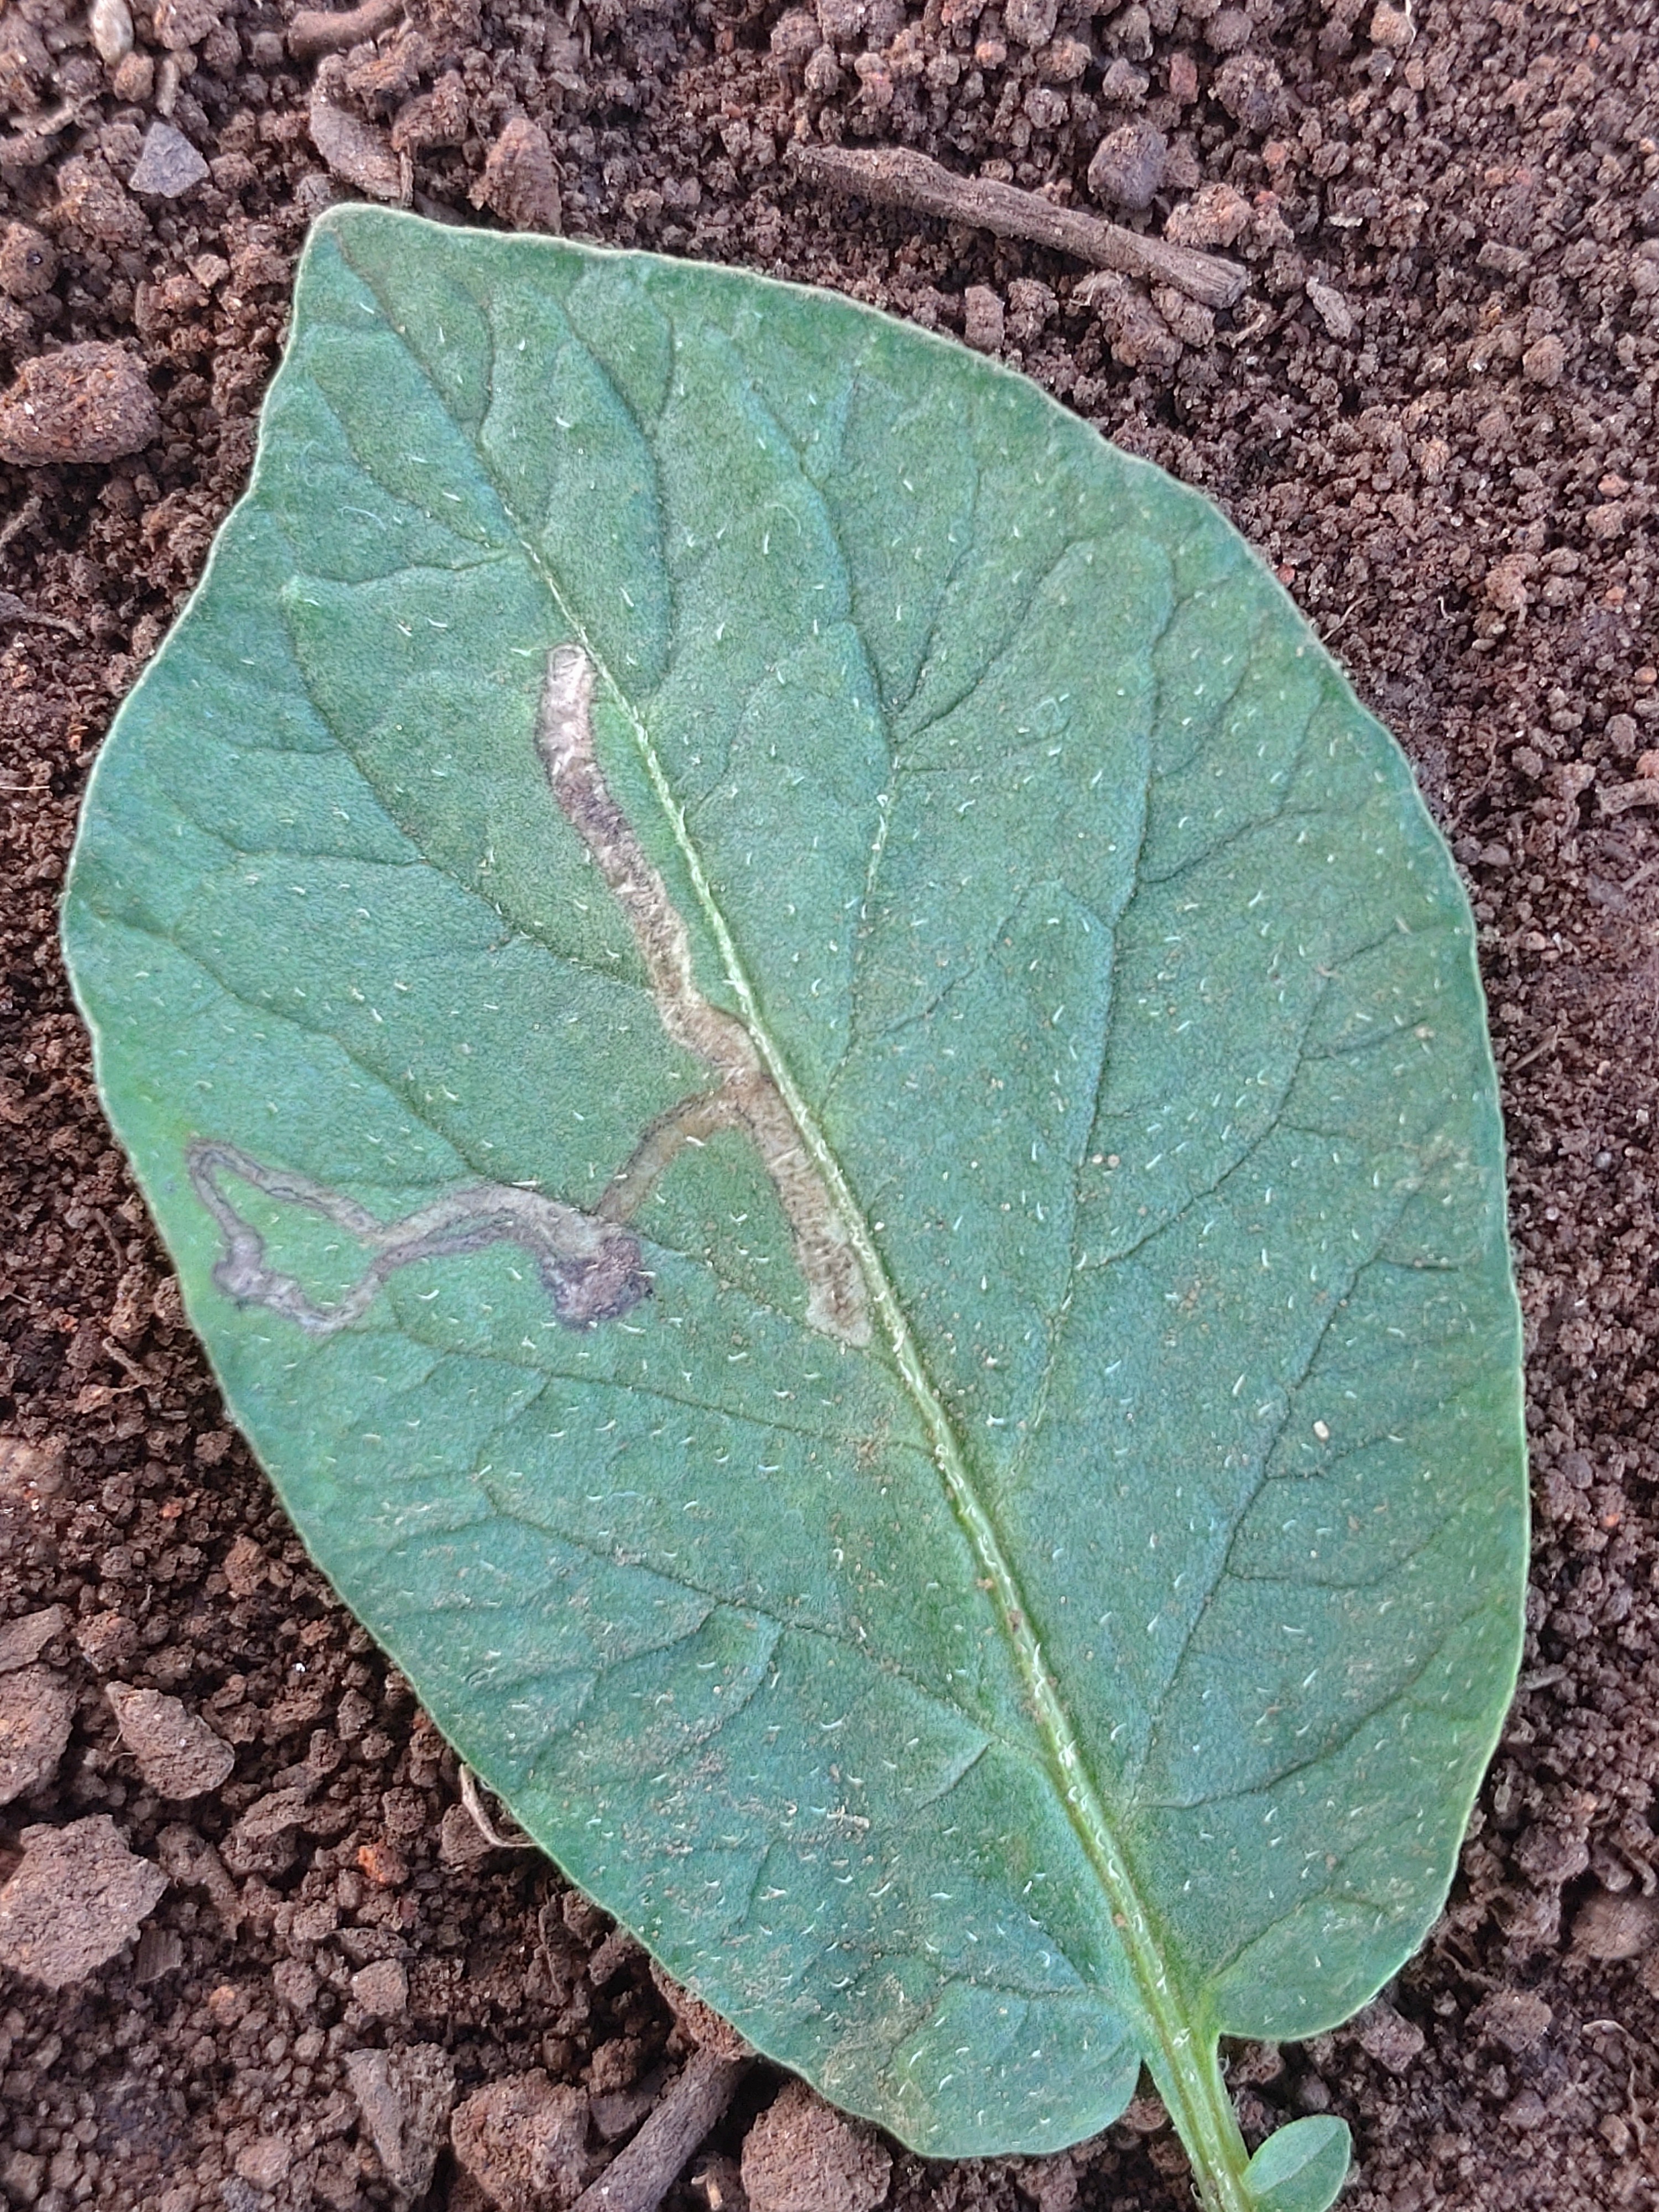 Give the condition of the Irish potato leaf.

early blight
